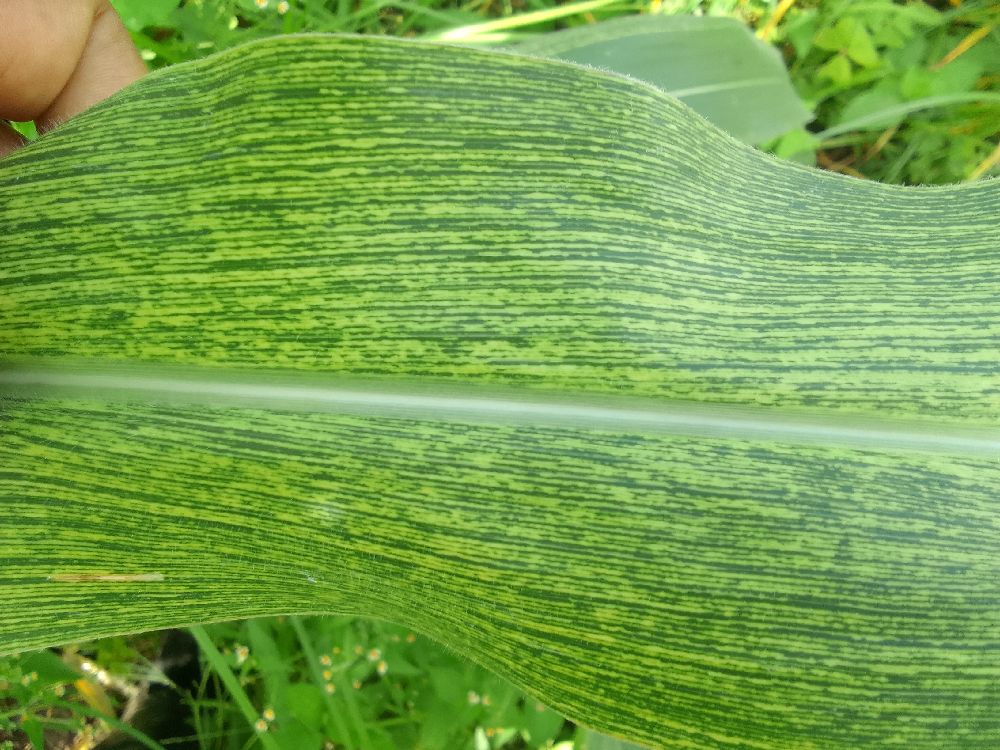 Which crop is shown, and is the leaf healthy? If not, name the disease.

maize, maize streak virus
